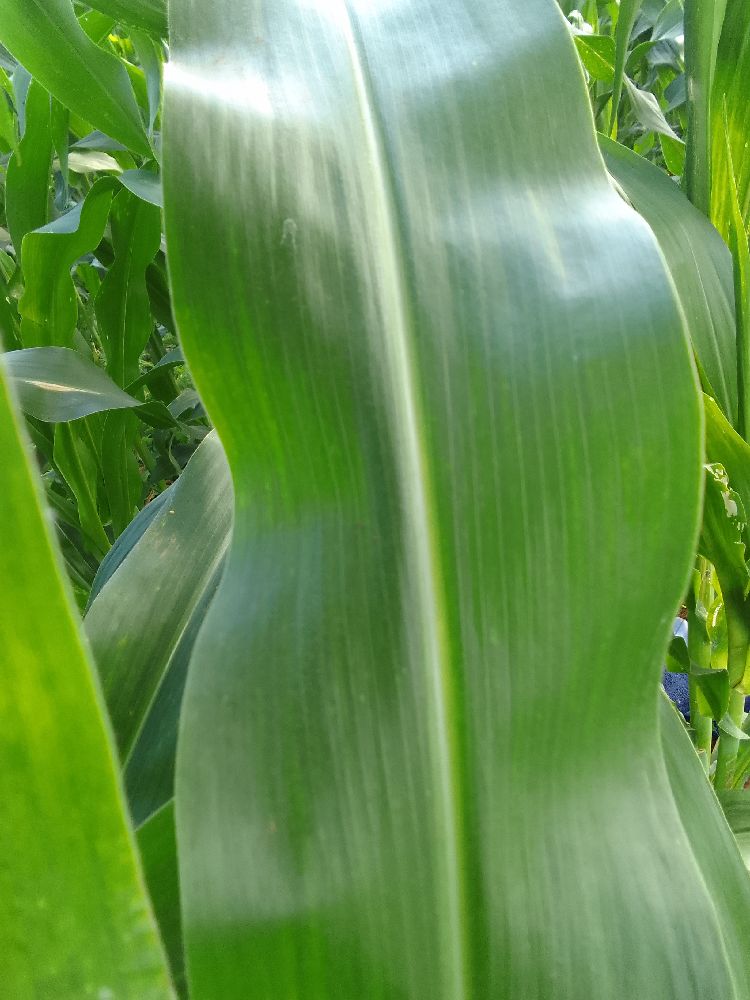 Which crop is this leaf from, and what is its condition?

maize, healthy
